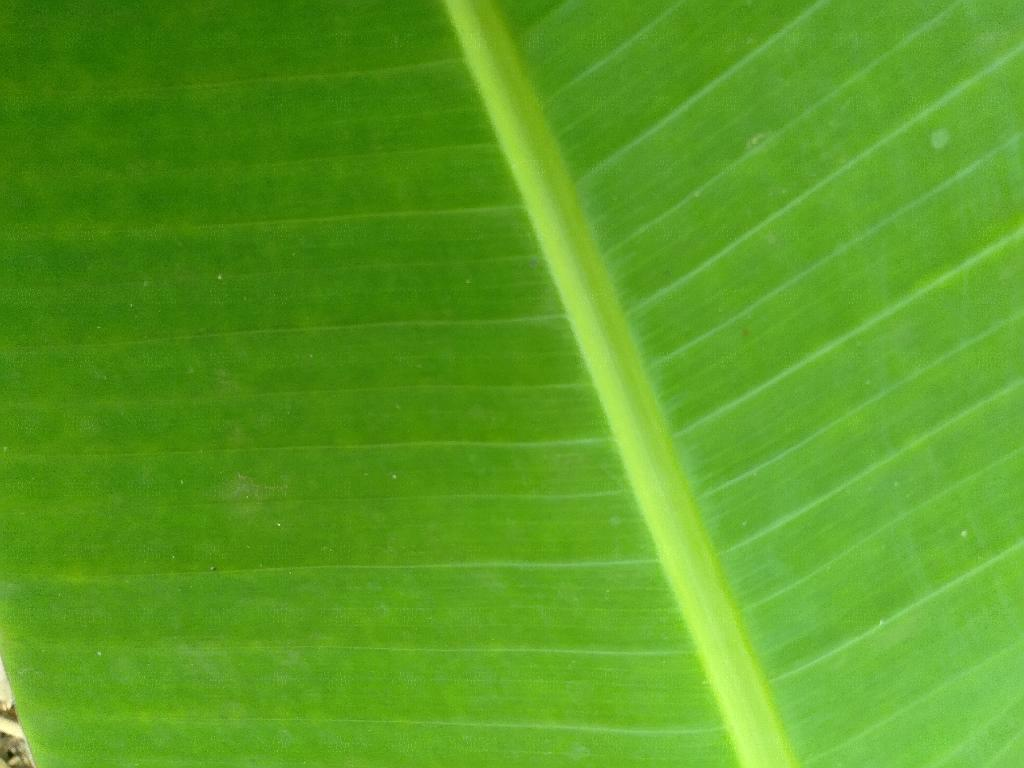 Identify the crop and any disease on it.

banana, healthy
